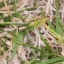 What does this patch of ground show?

grass
